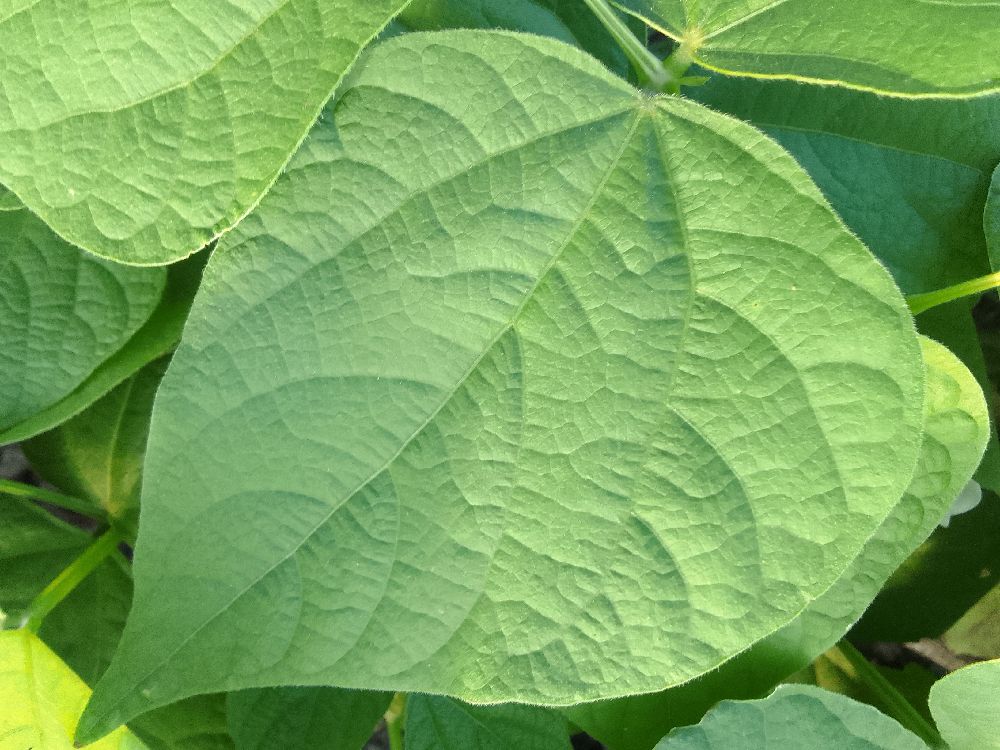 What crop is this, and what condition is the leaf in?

common bean, healthy
